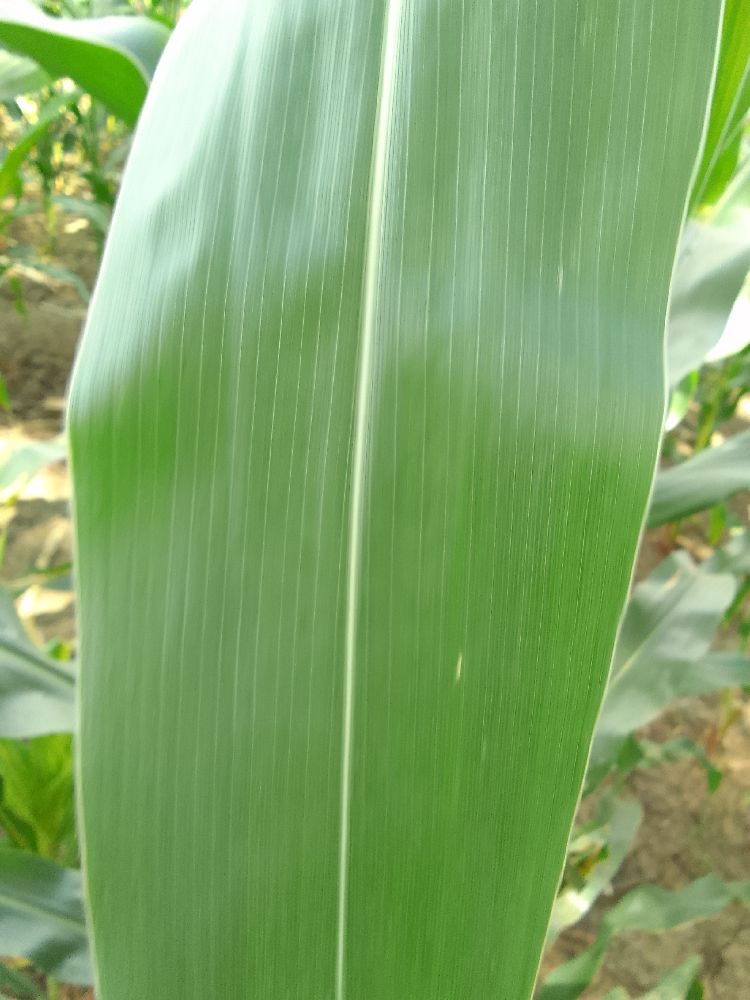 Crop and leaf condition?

maize, healthy
